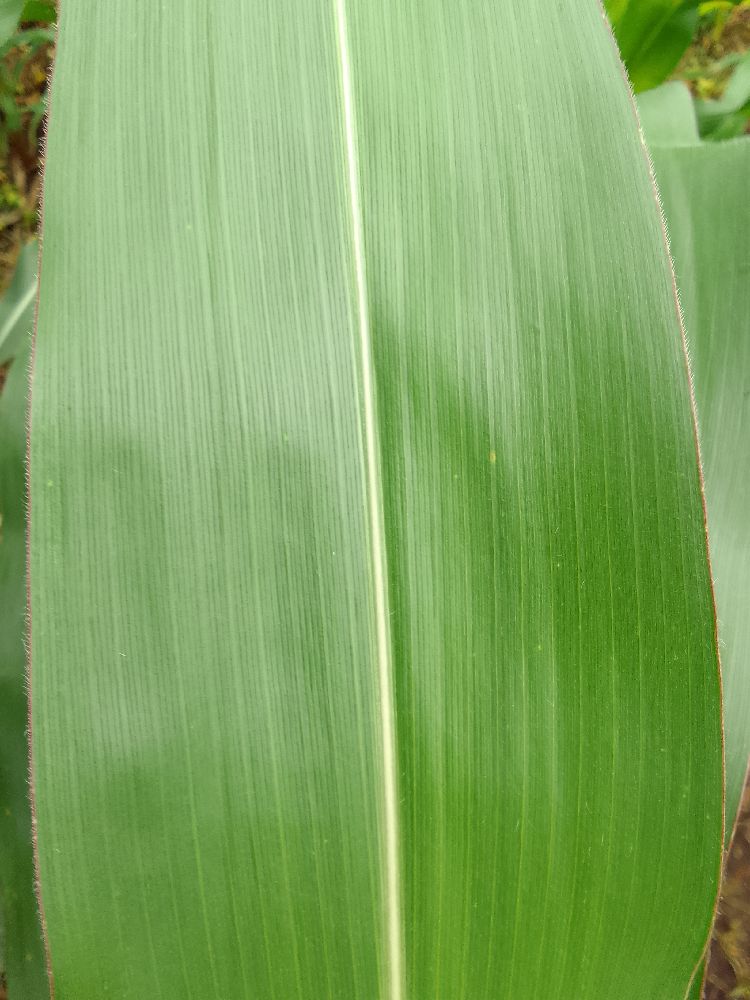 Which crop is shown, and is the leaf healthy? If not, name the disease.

maize, healthy
